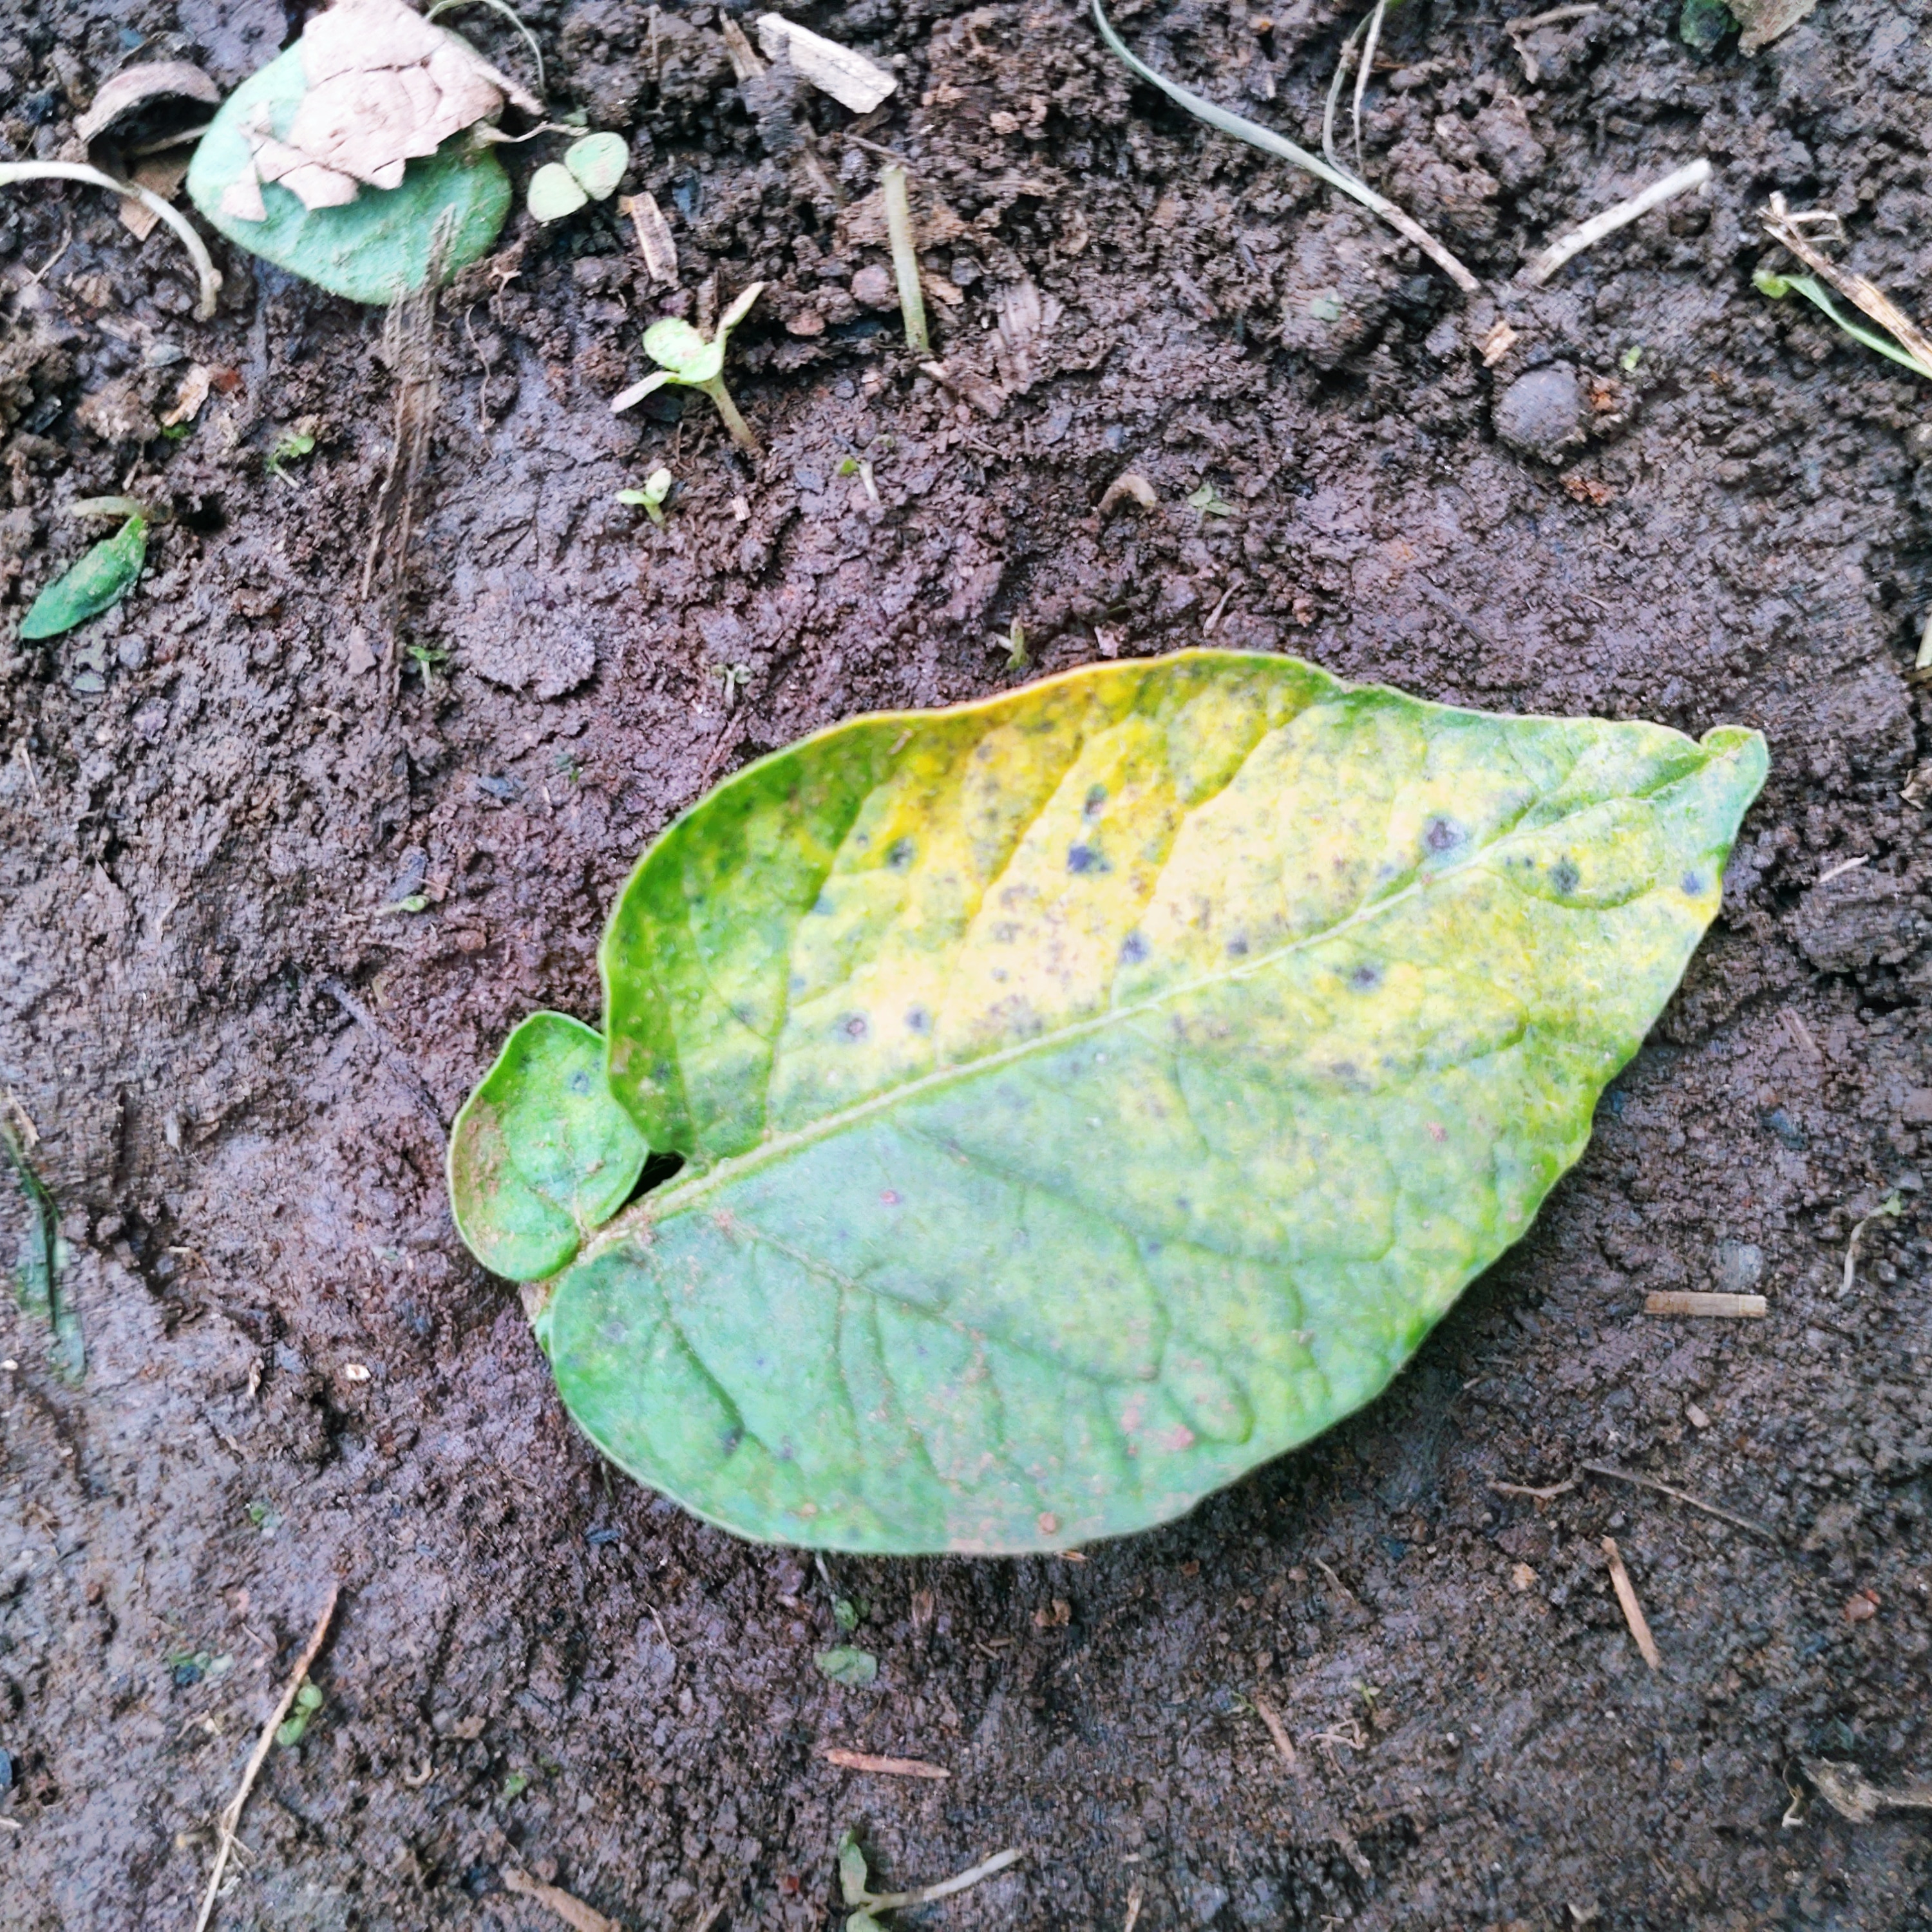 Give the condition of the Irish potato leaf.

late blight
